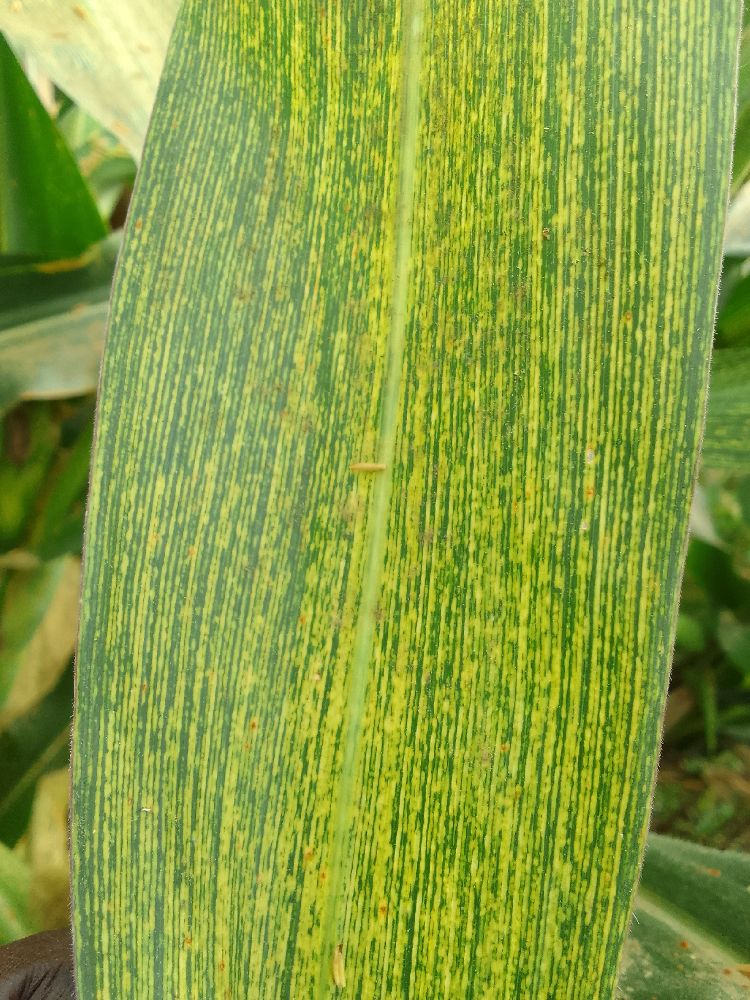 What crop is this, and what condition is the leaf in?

maize, maize streak virus
